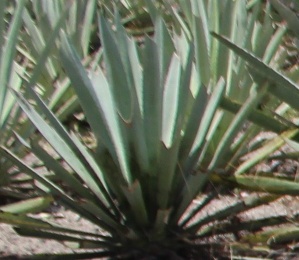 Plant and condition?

agave, healthy
